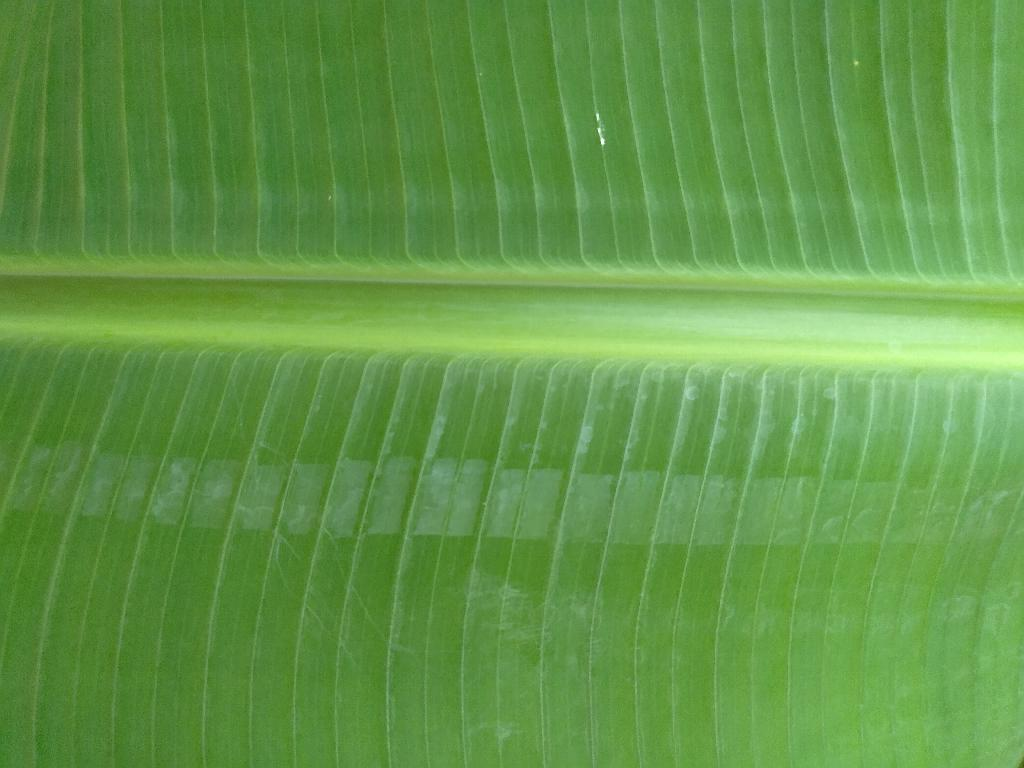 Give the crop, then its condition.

banana, healthy
